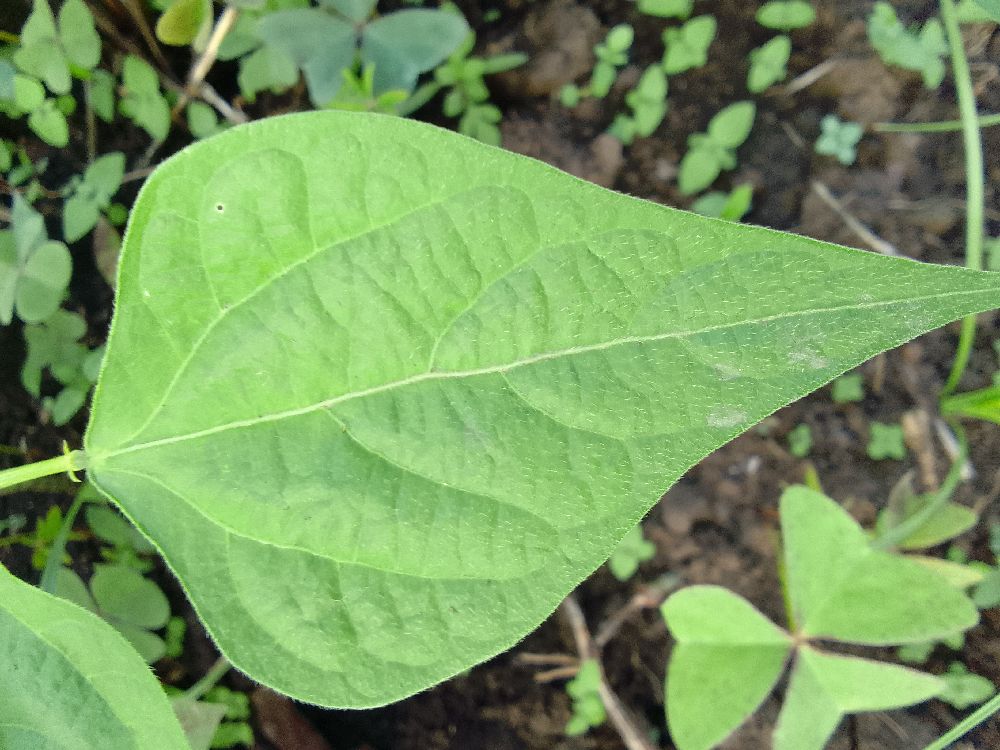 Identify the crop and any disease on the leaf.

common bean, healthy
